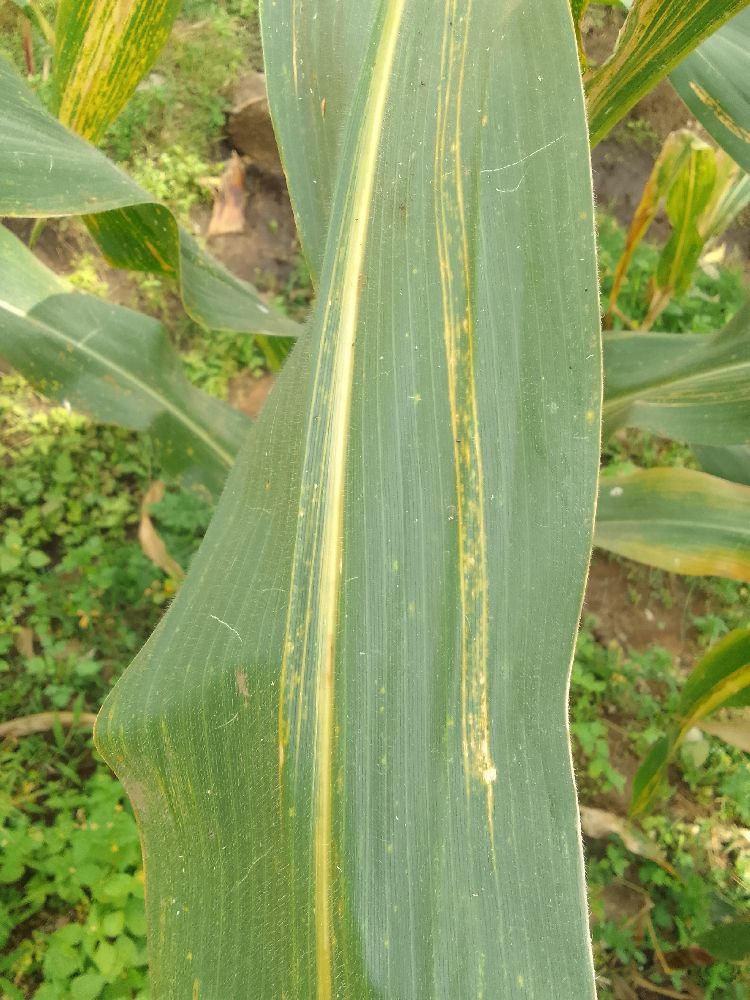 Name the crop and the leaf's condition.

maize, maize lethal necrosis
